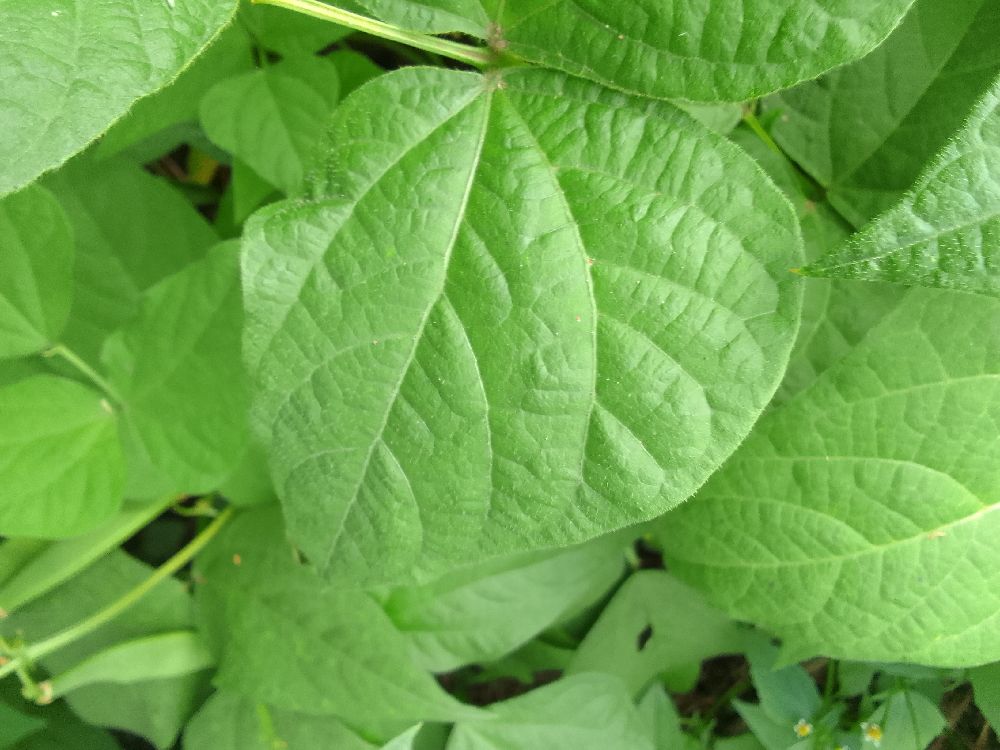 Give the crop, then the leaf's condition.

common bean, healthy
